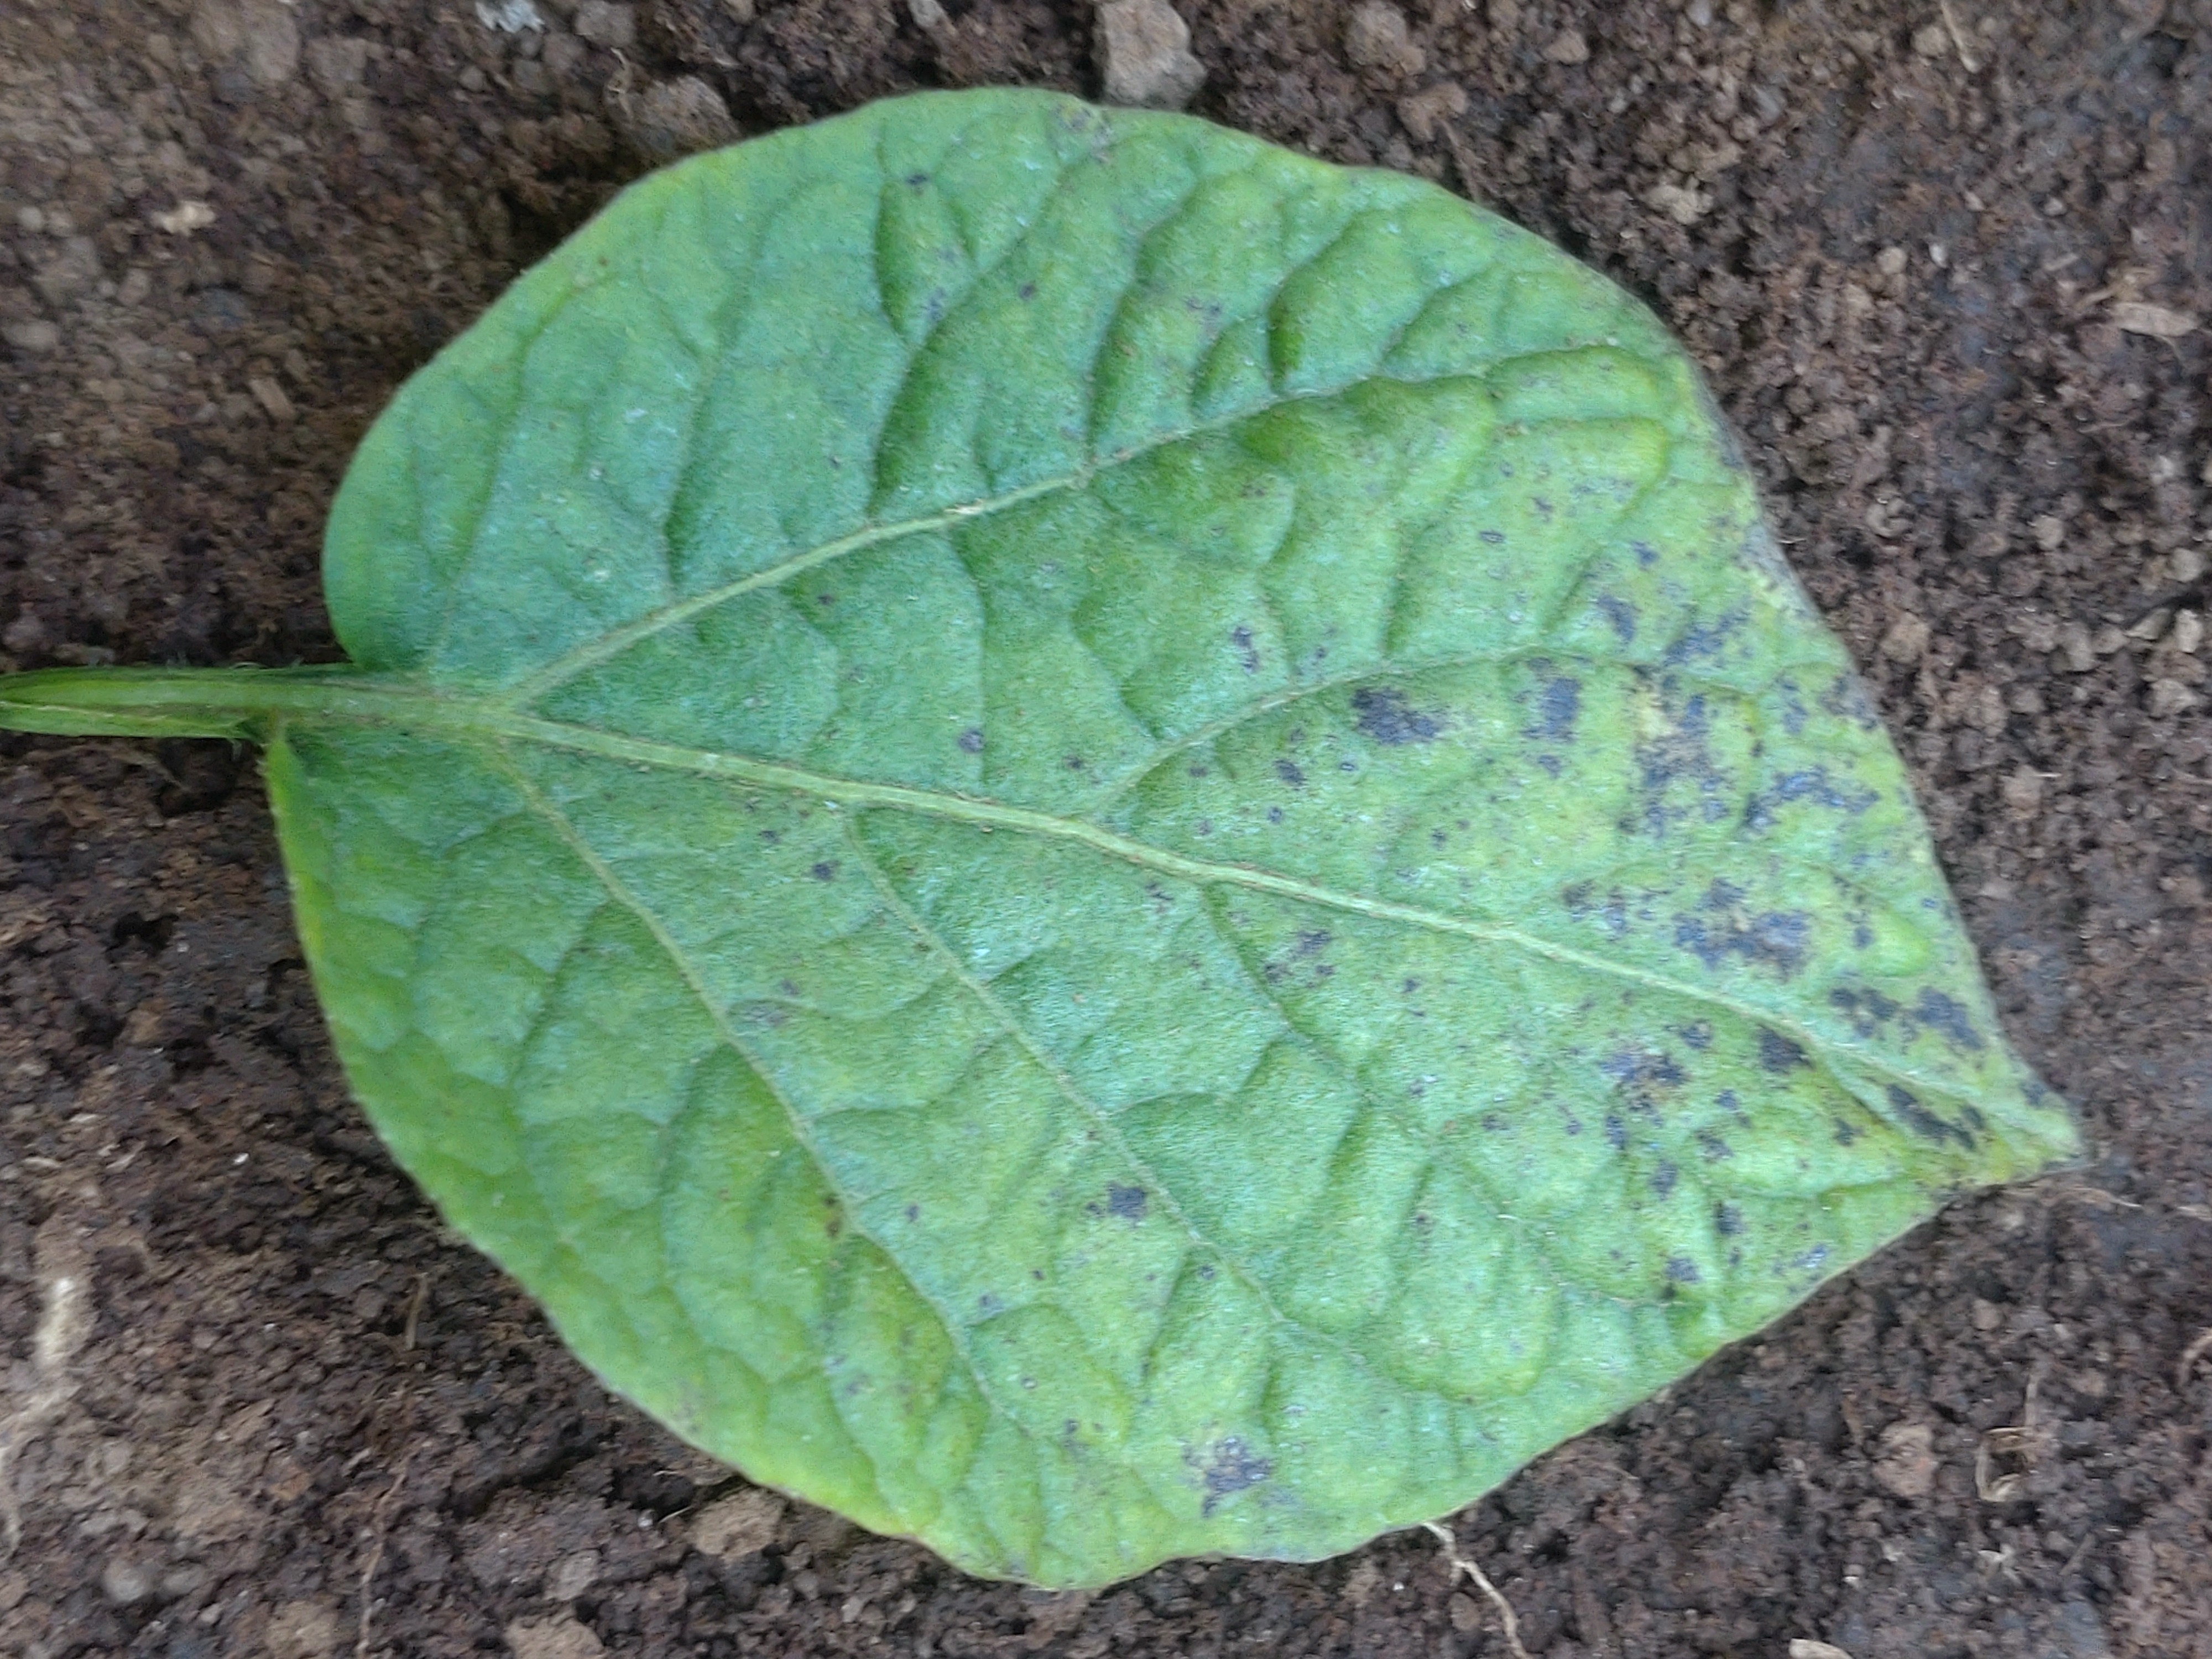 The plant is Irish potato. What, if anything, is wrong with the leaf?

late blight
